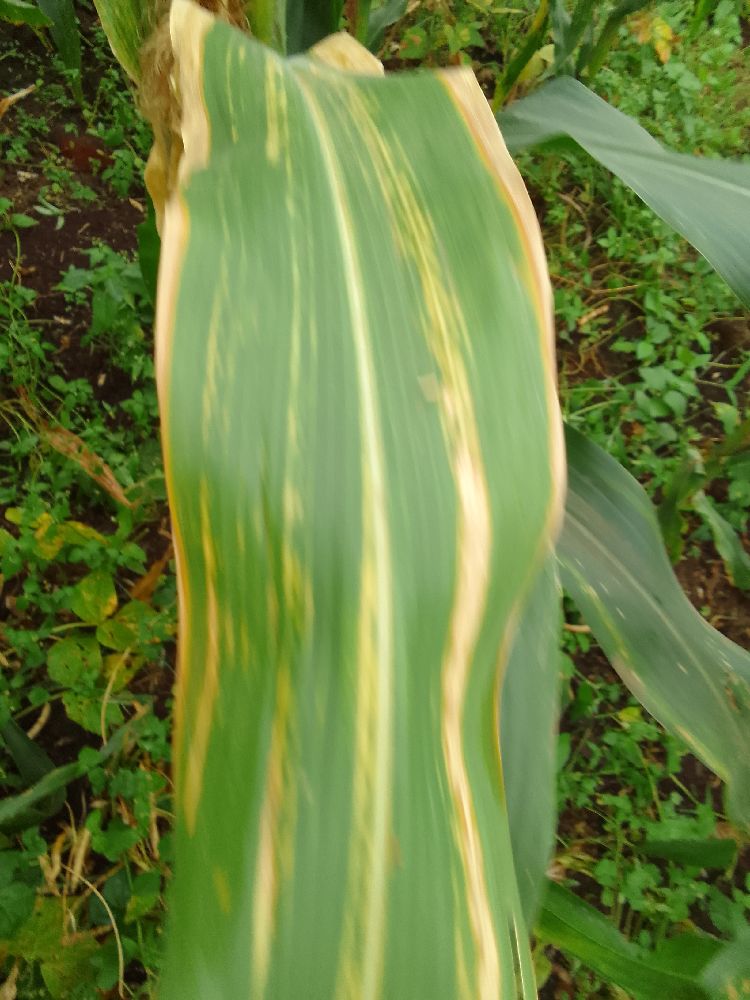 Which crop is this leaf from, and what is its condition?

maize, maize lethal necrosis
